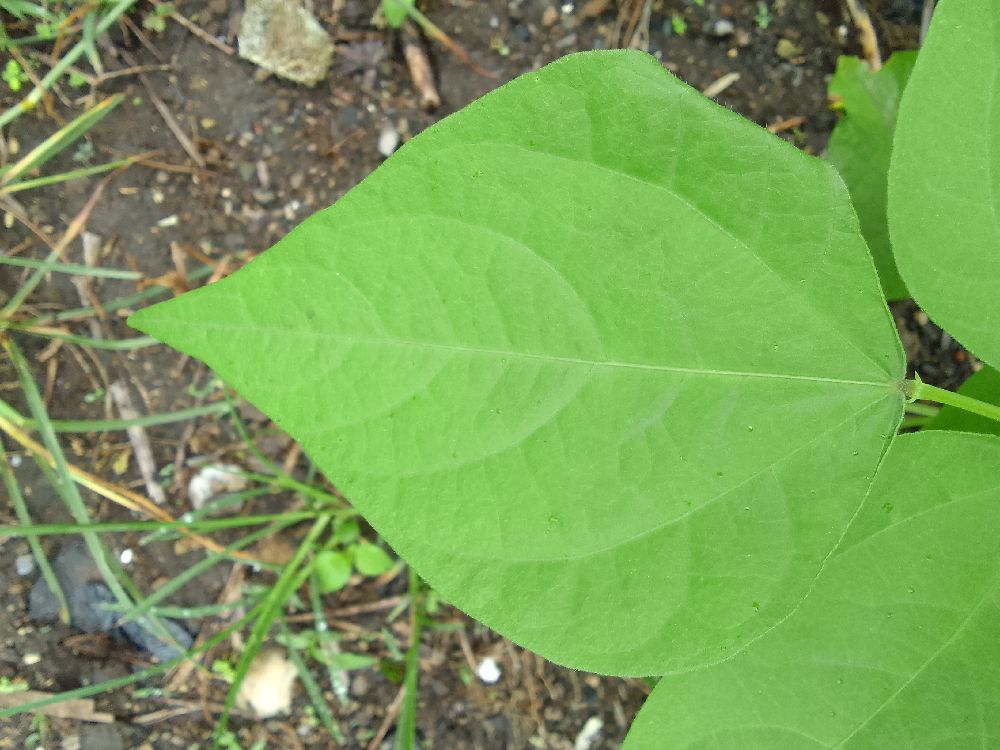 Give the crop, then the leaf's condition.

common bean, healthy
